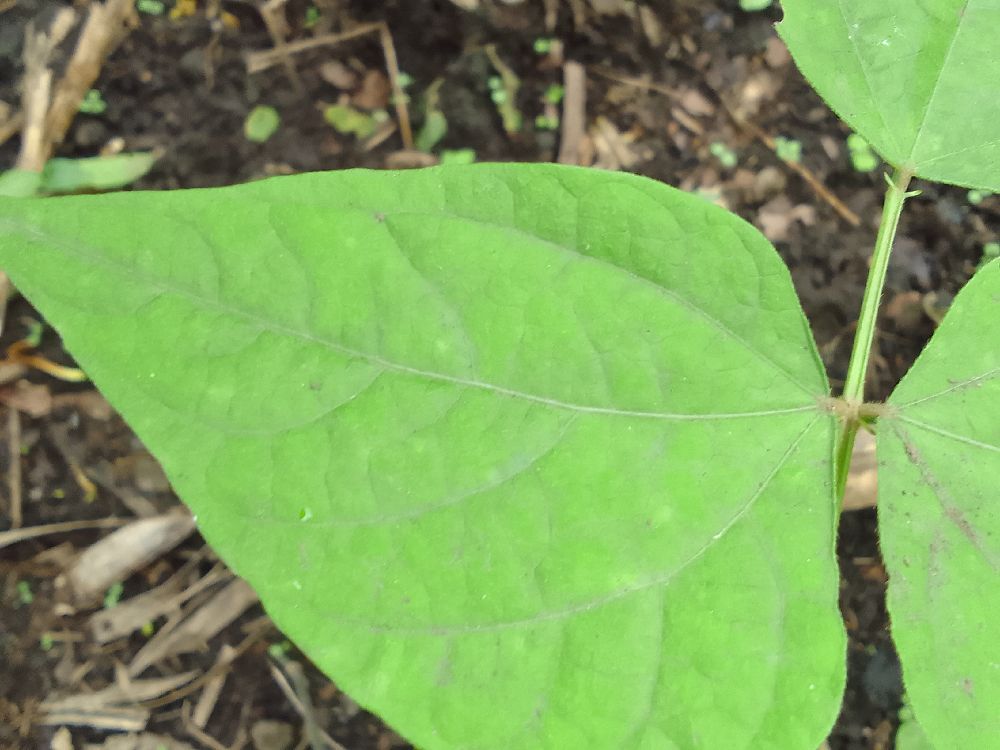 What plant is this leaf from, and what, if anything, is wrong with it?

common bean, healthy
